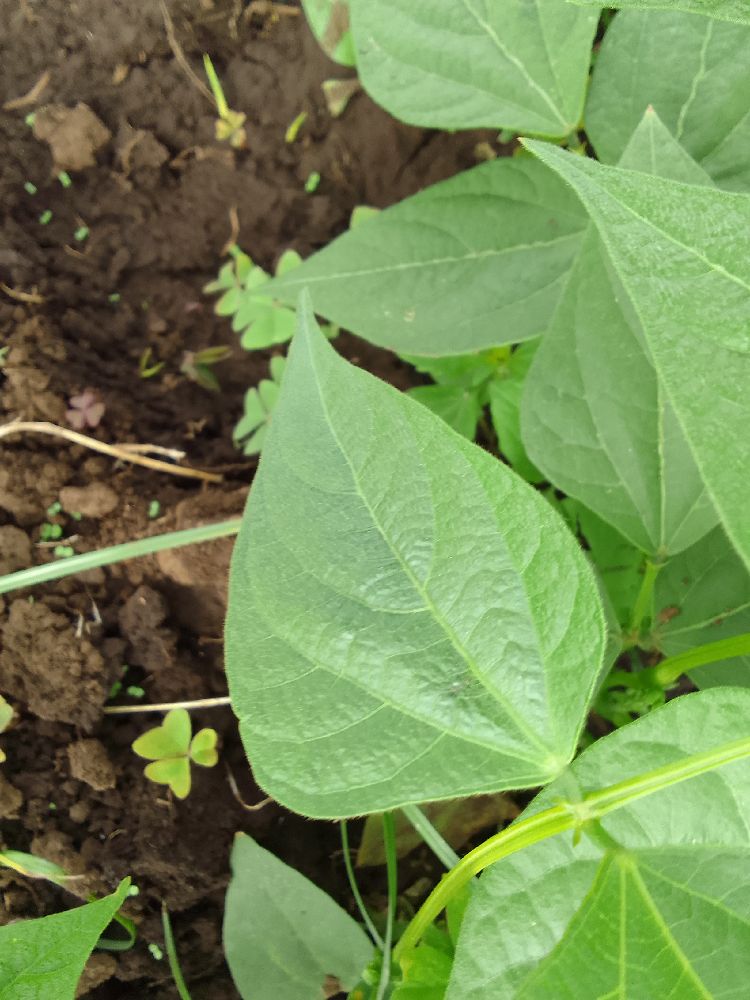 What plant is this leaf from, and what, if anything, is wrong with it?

common bean, healthy
